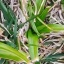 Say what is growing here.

grass
